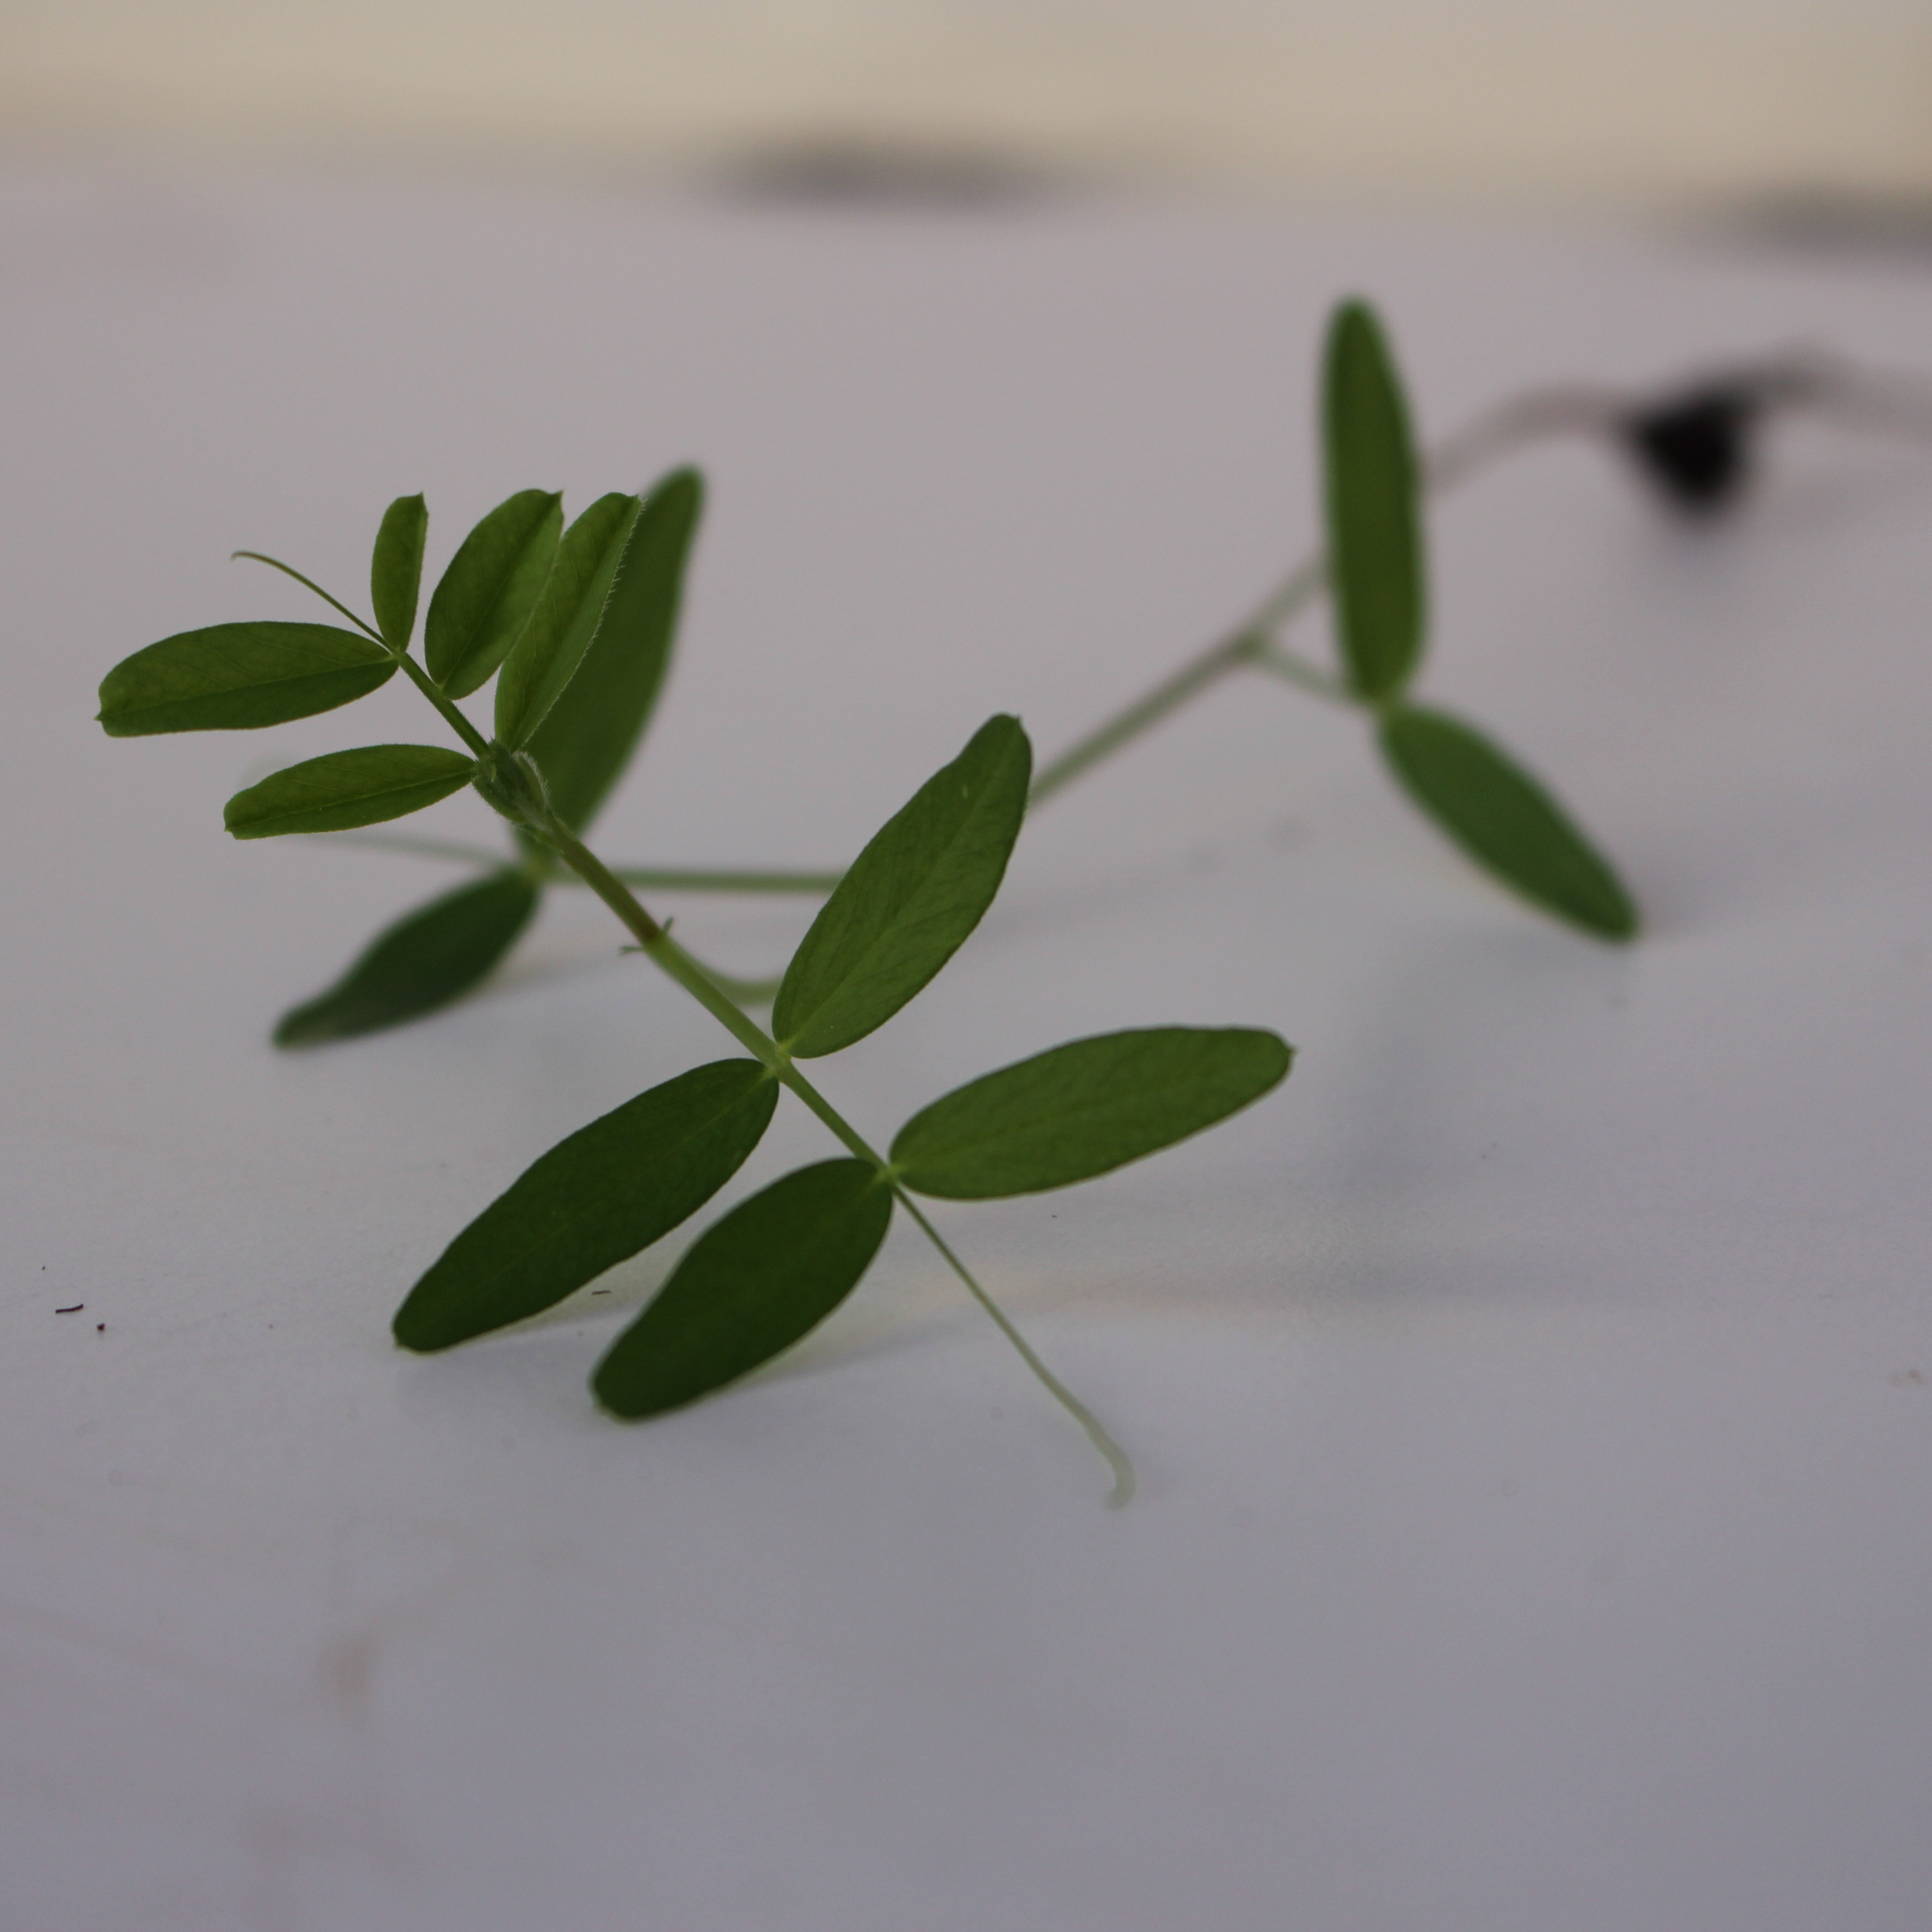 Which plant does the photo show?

Vicia sativa
